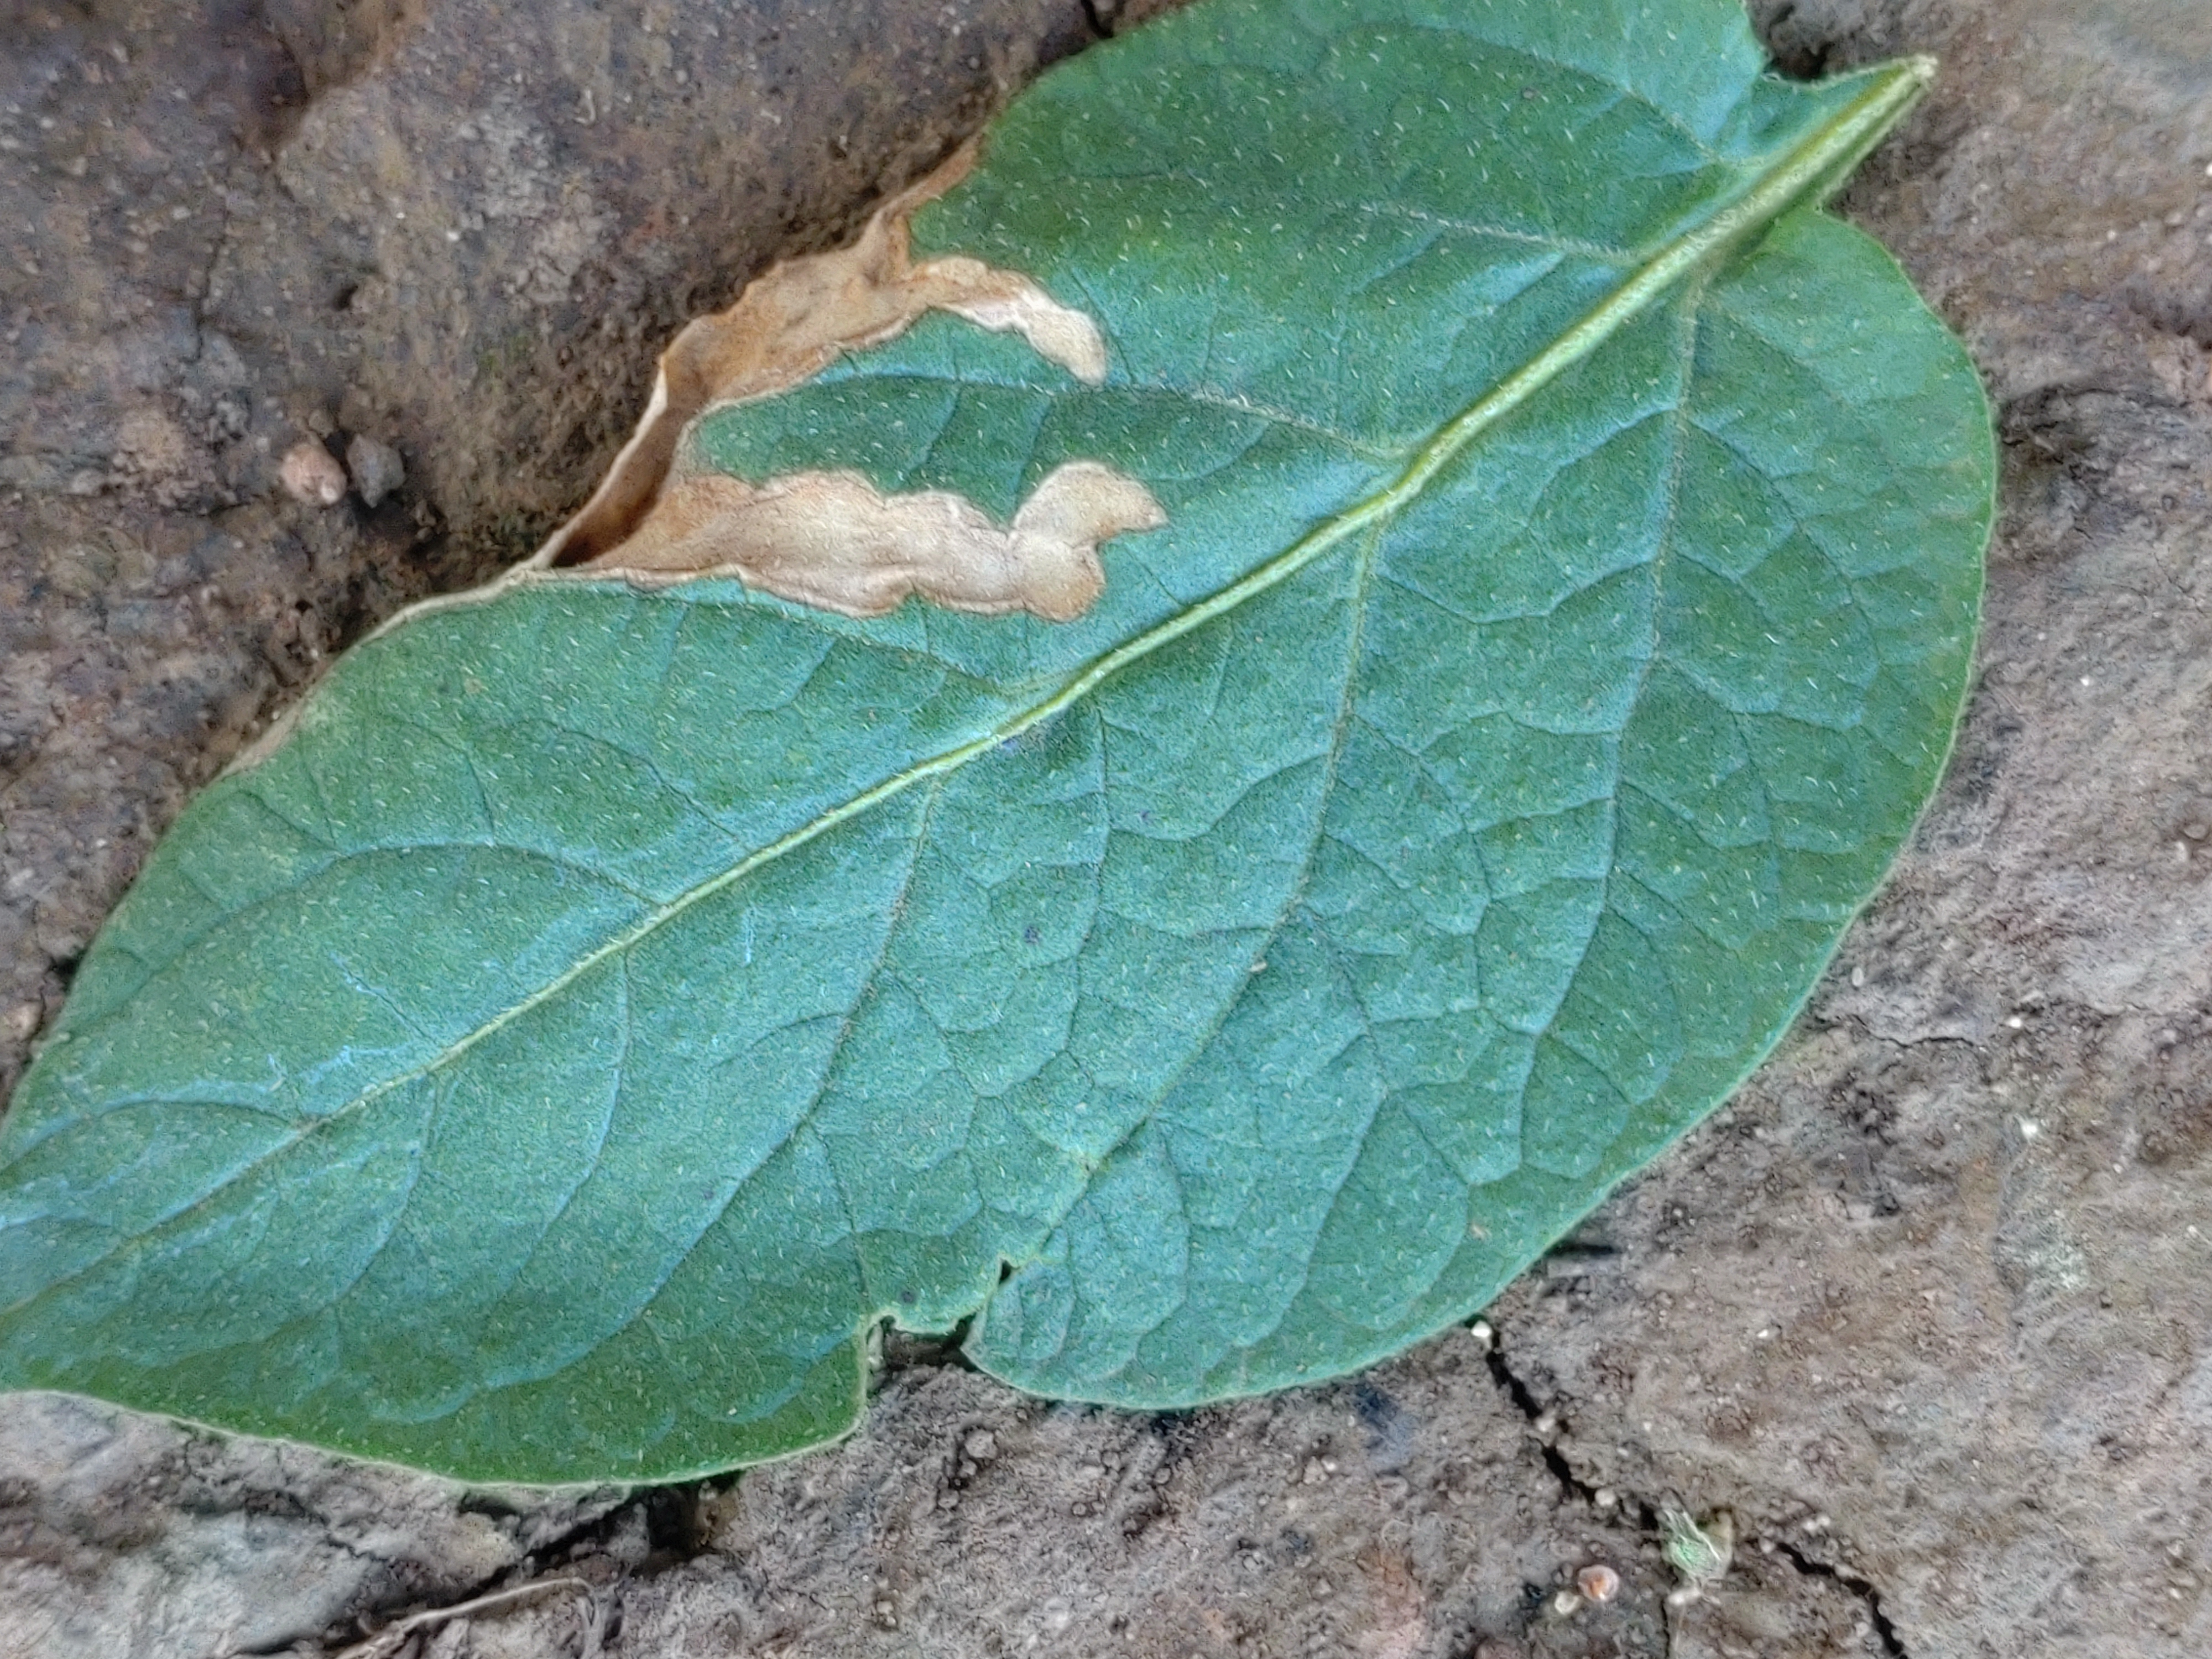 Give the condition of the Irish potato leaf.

early blight
